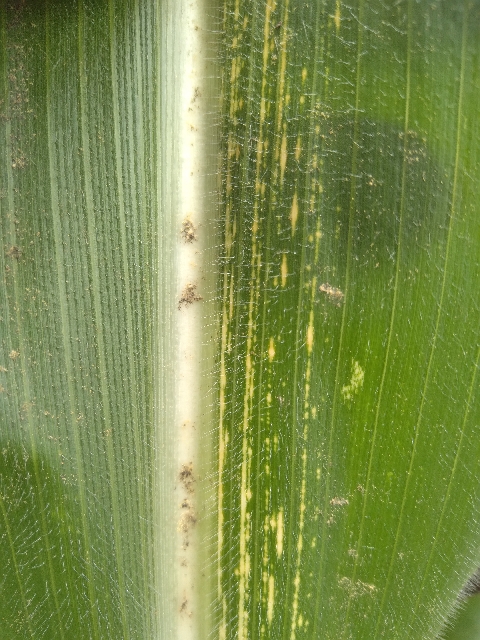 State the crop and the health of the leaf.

maize, maize streak virus
